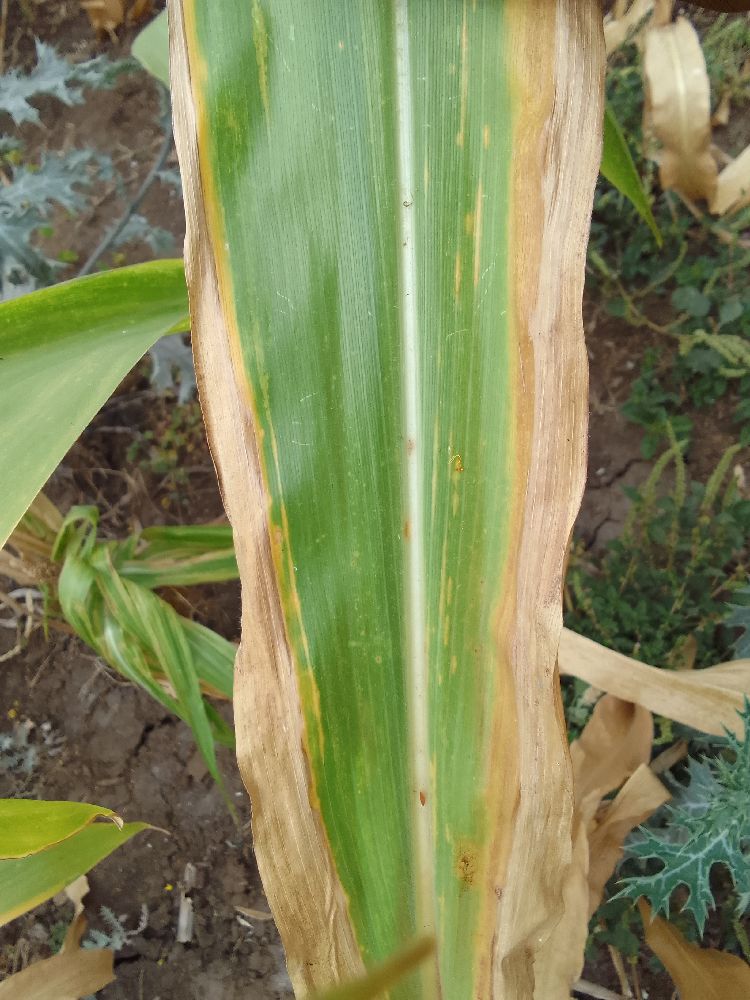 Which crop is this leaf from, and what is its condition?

maize, maize lethal necrosis
